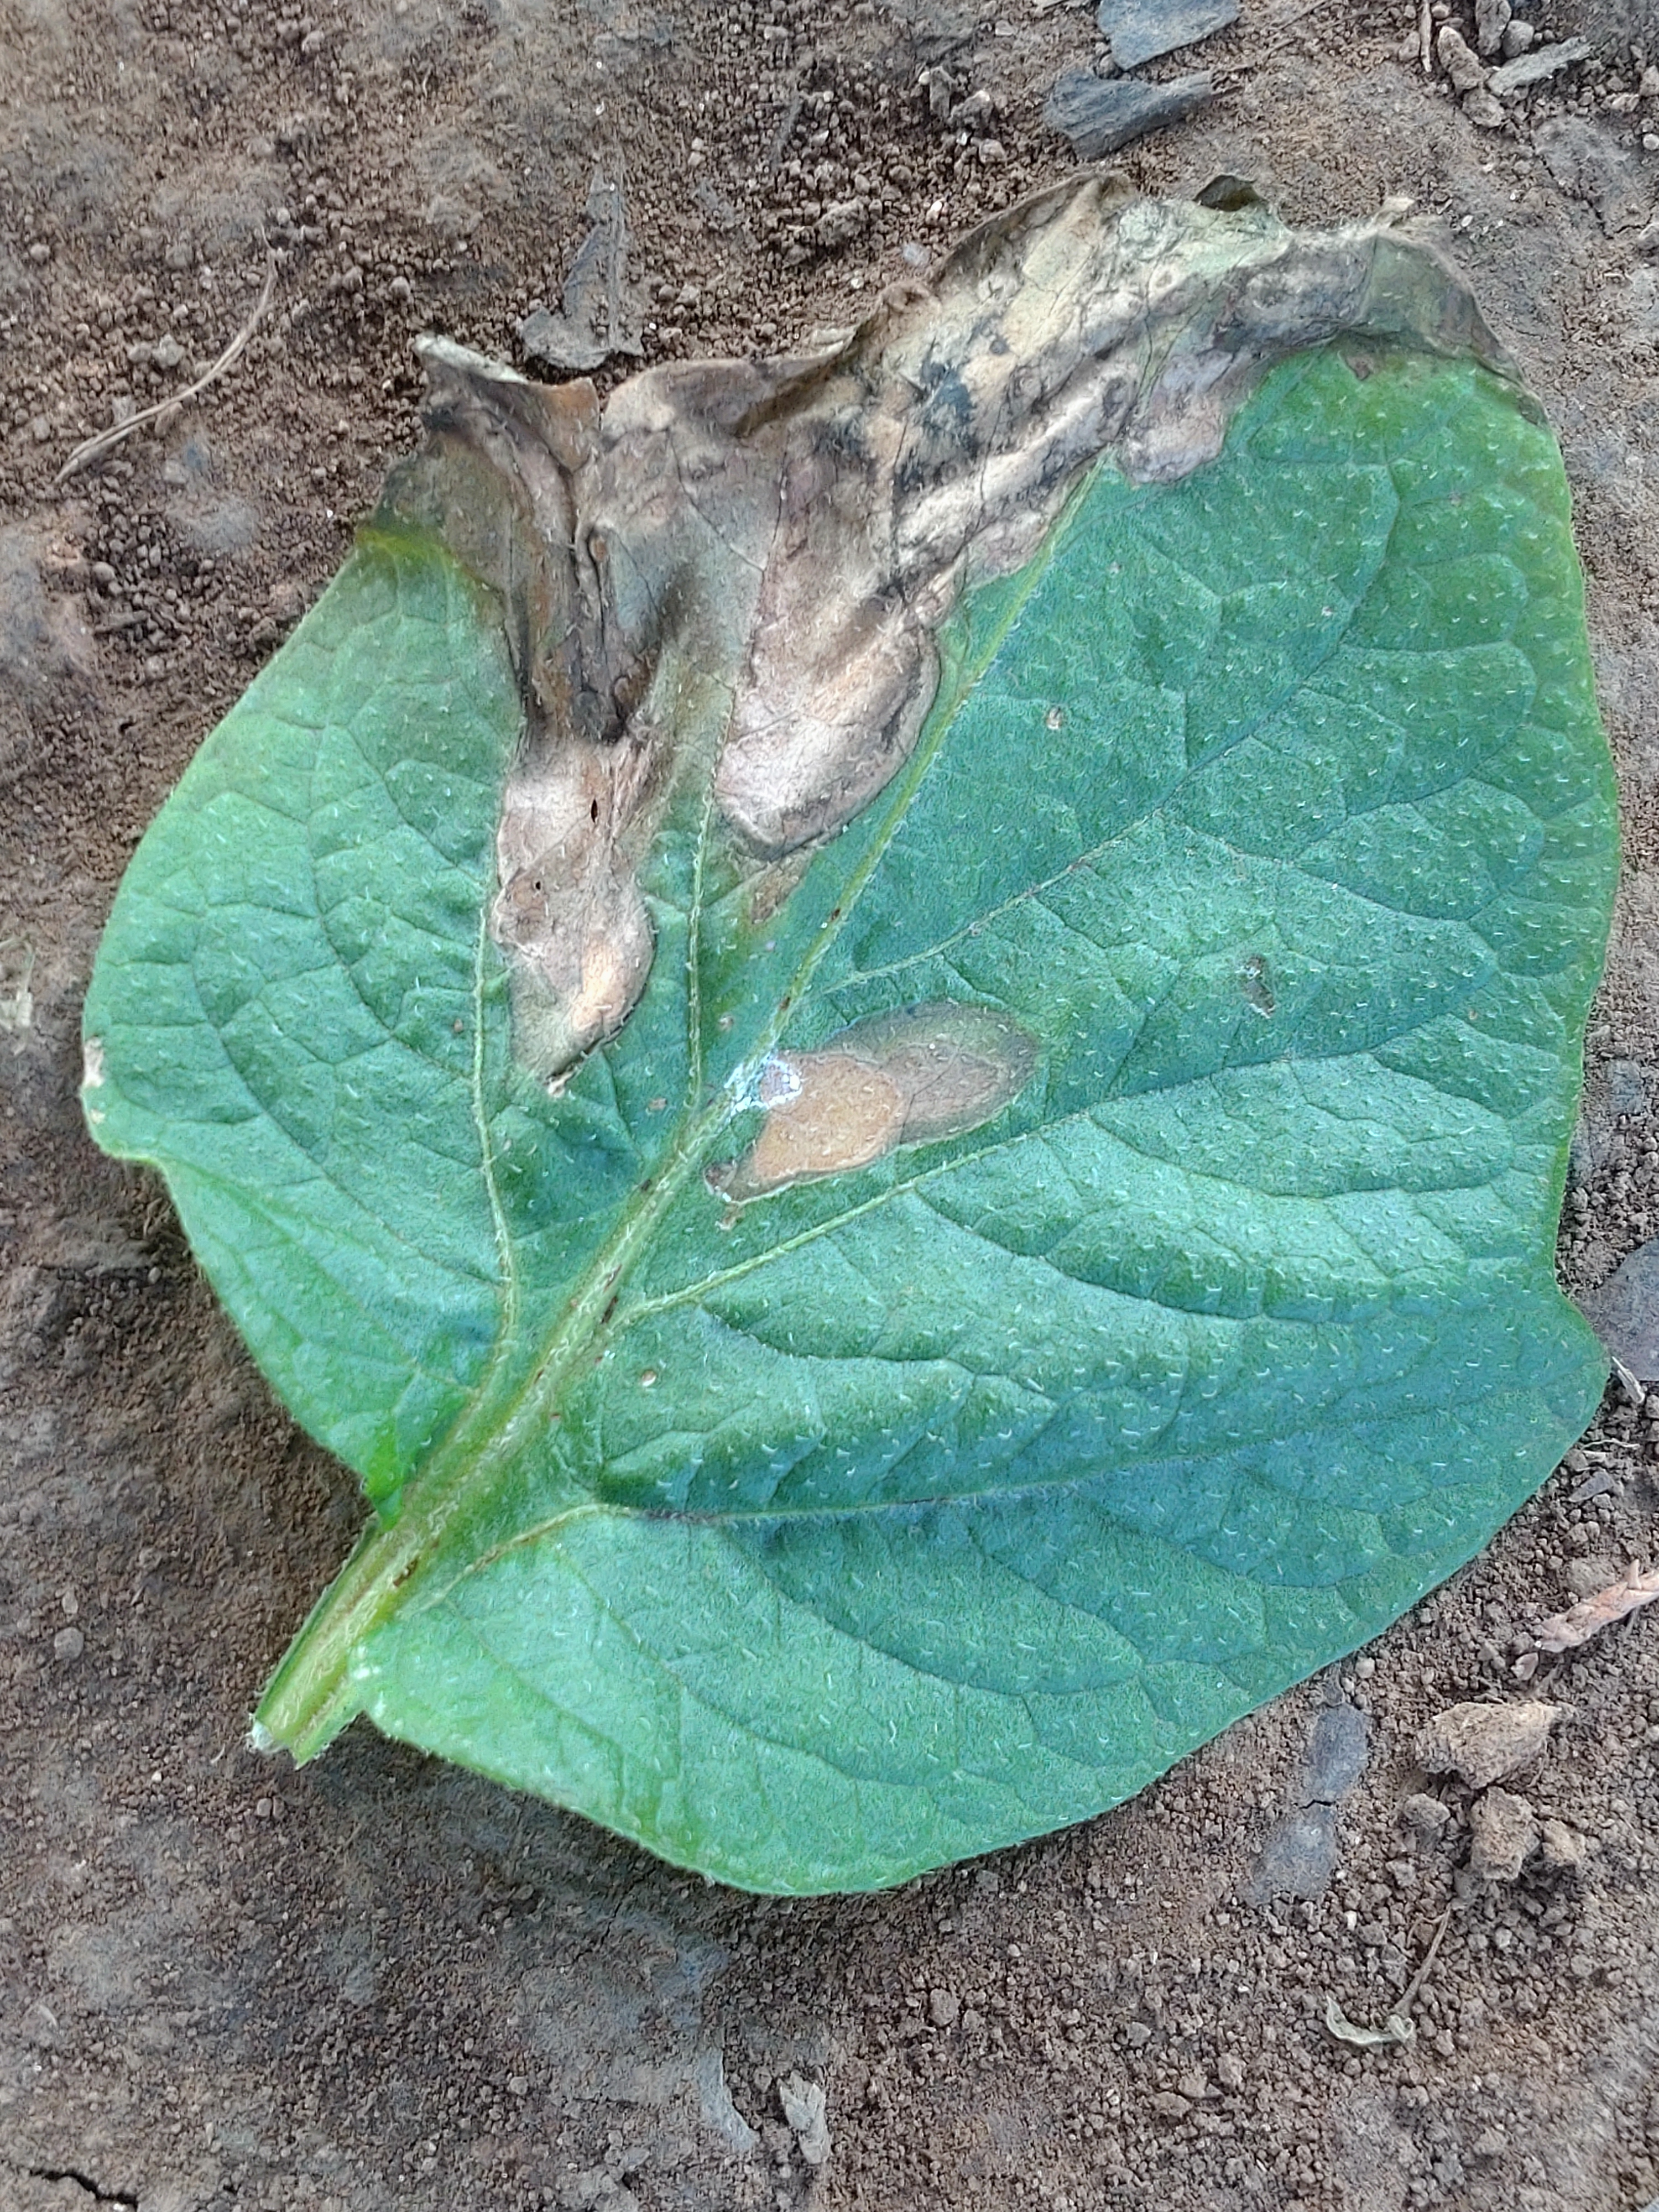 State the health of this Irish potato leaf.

early blight
